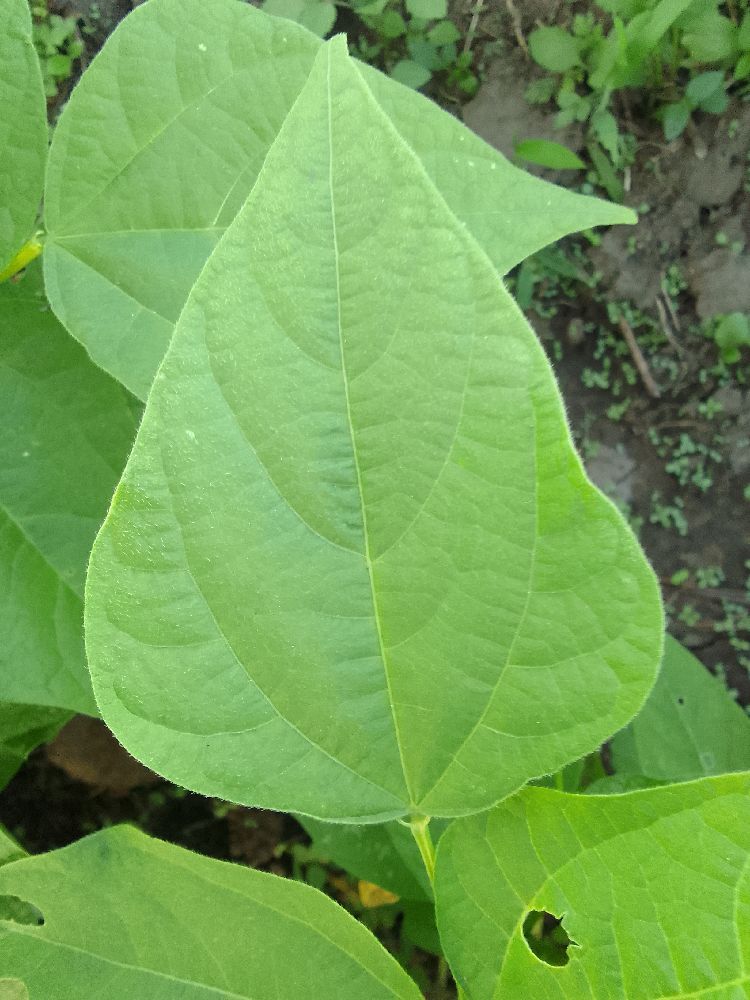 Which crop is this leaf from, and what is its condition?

common bean, healthy
